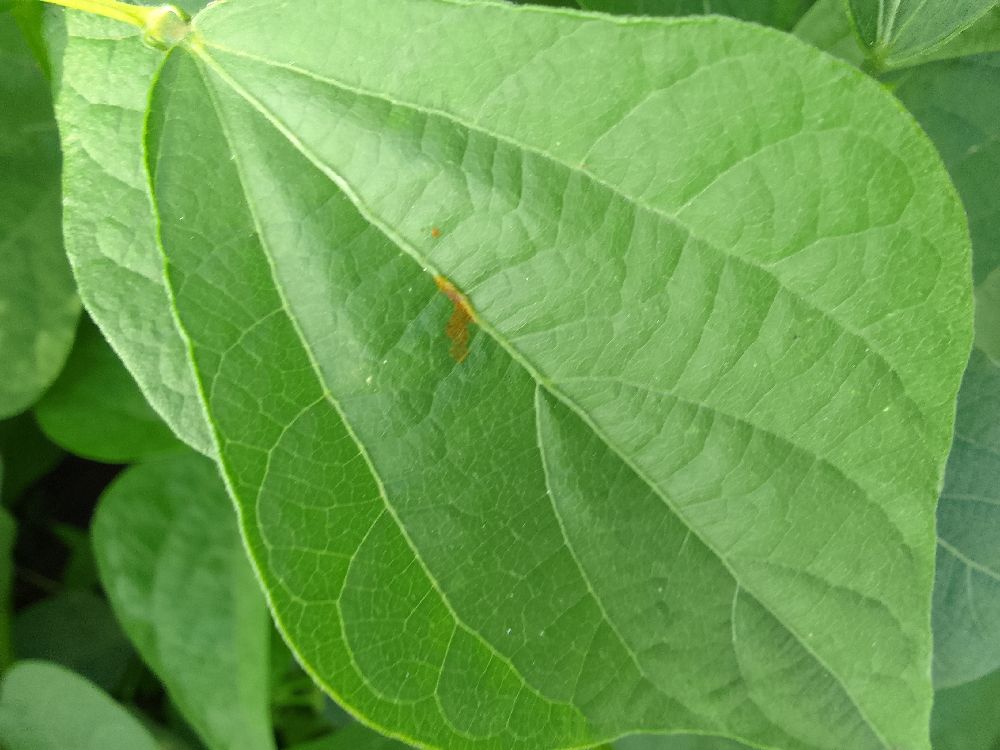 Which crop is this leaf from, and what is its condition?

common bean, healthy
